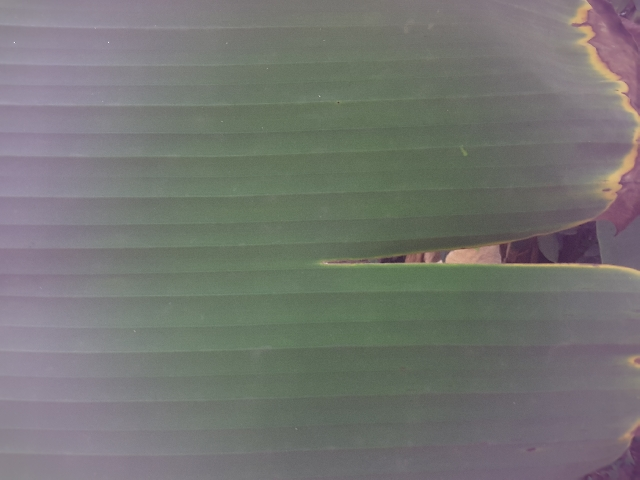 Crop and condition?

banana, fusarium wilt race 1
